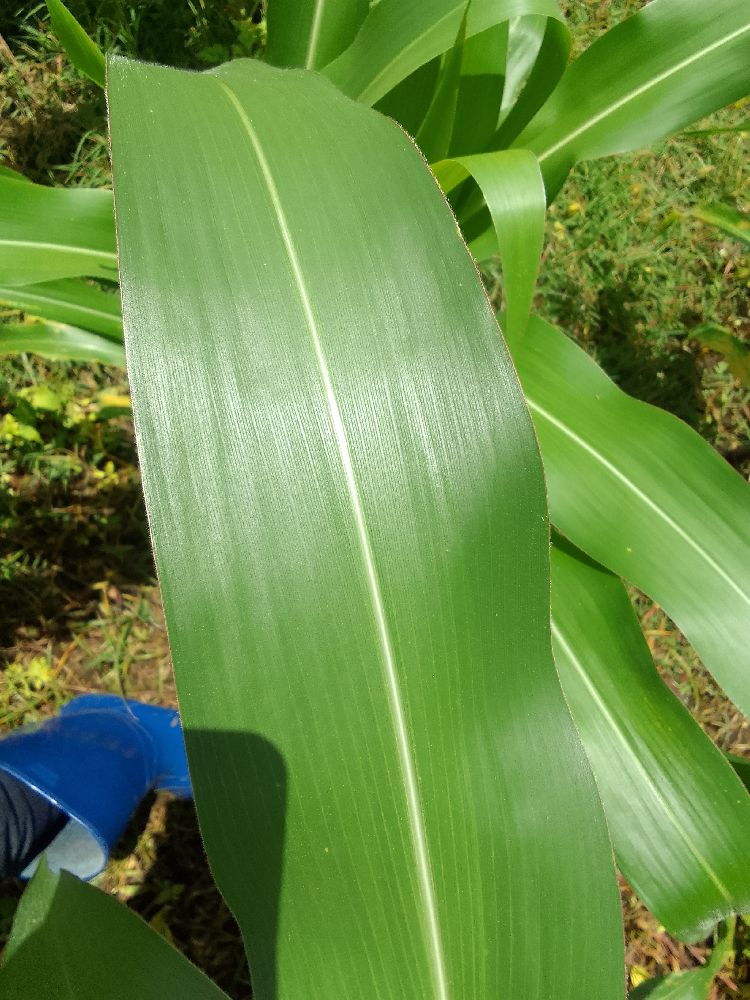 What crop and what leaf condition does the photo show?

maize, healthy
